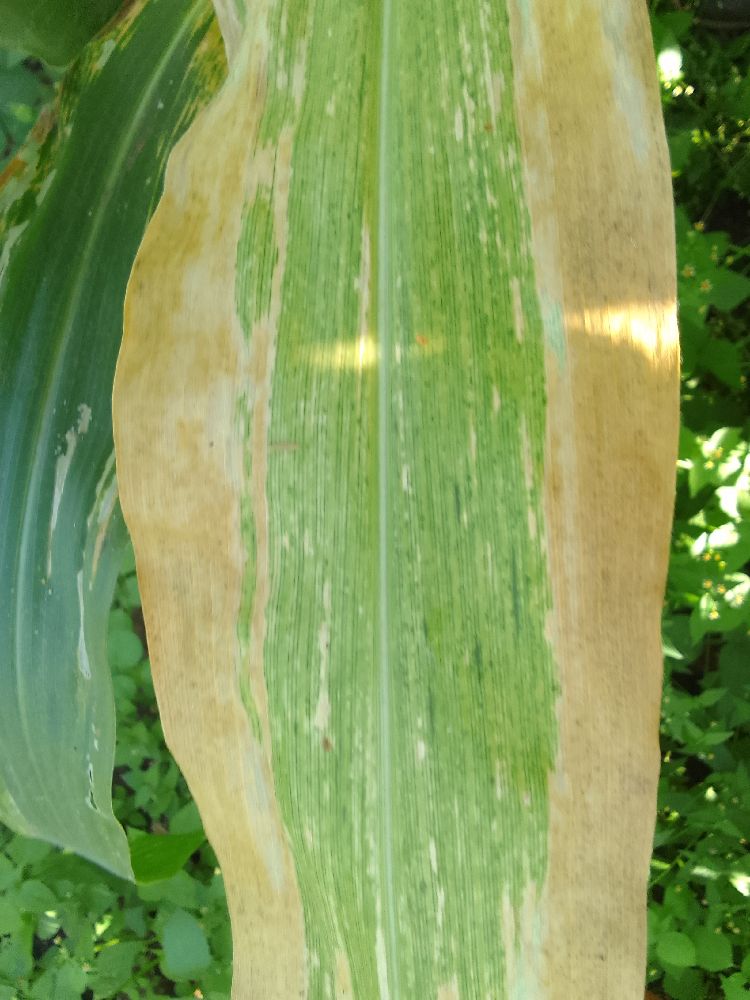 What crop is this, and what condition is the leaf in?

maize, maize lethal necrosis
